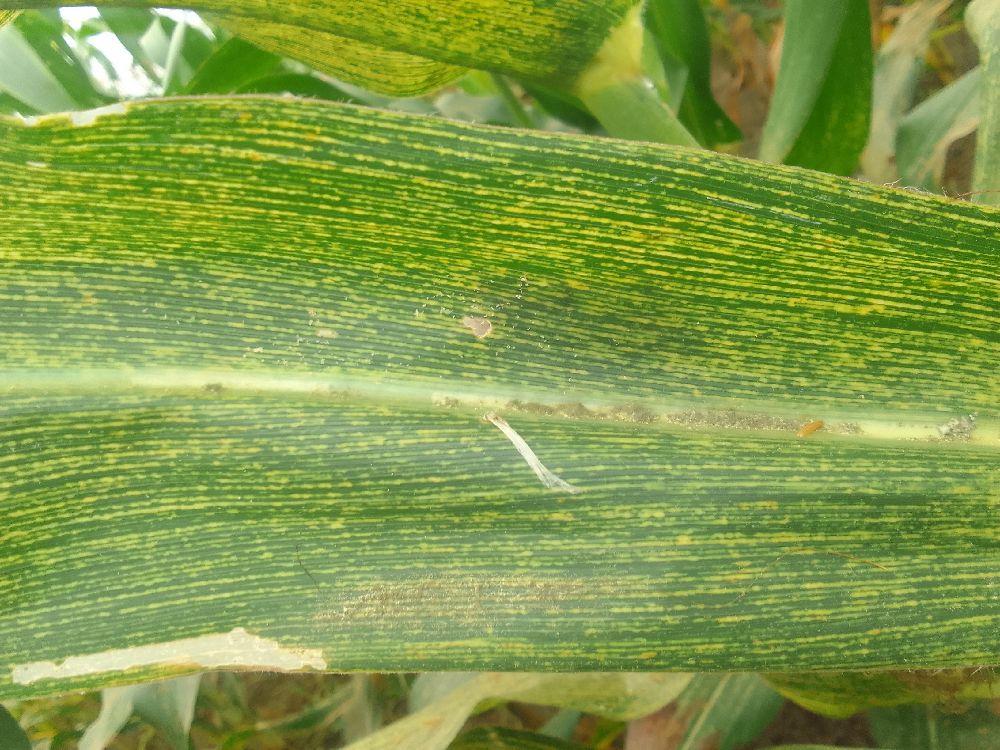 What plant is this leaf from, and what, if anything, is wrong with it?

maize, maize streak virus
